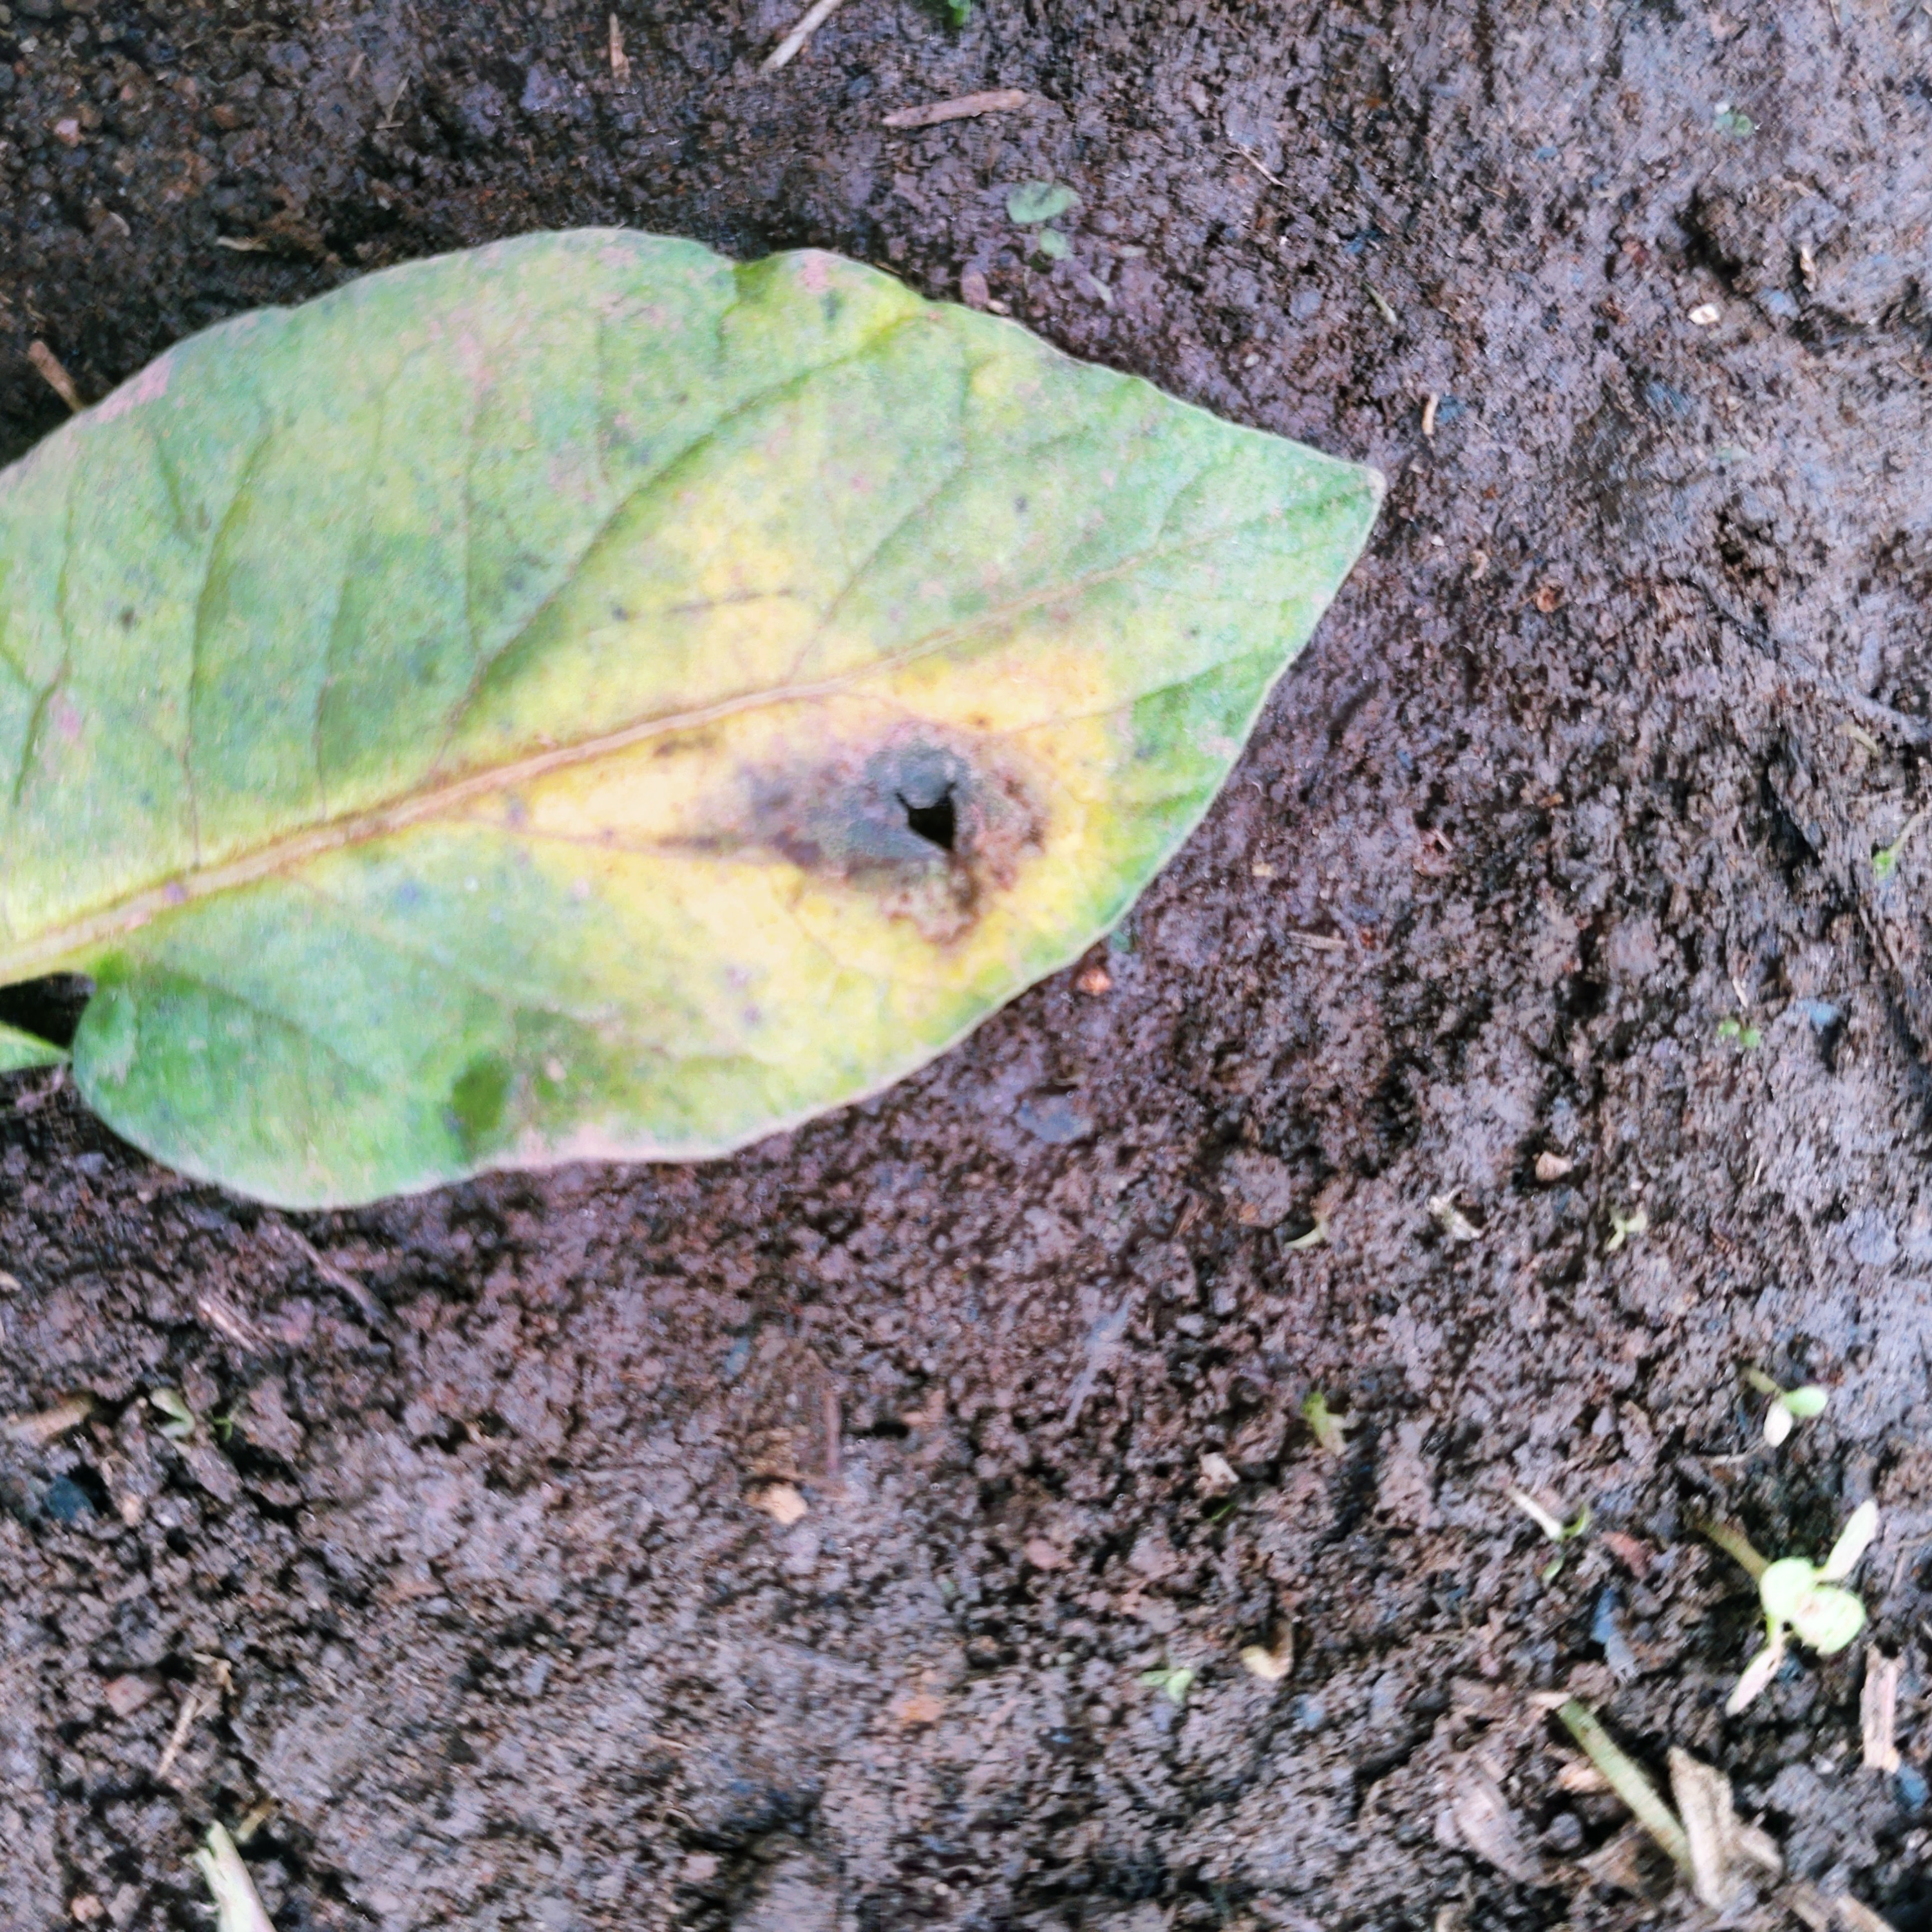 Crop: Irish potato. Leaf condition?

late blight
